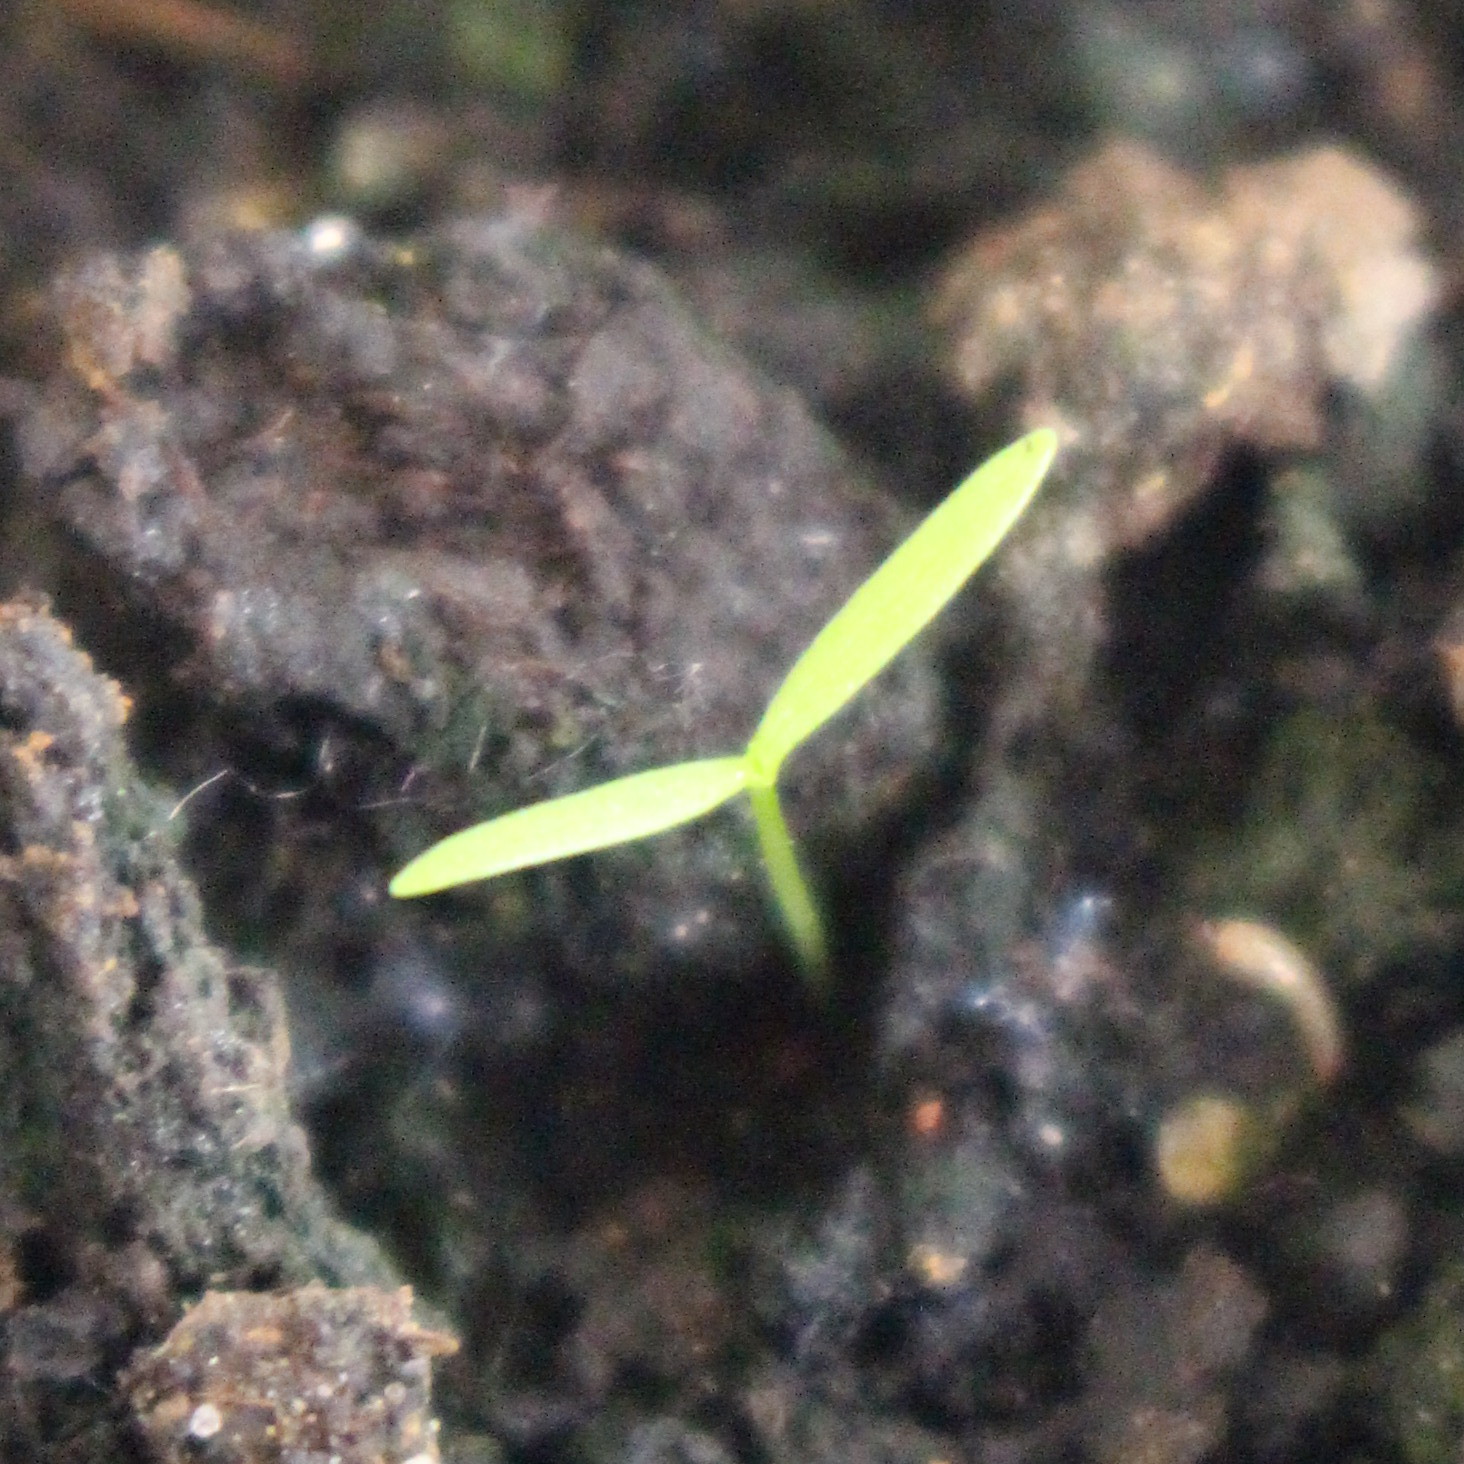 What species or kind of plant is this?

Papaver rhoeas
